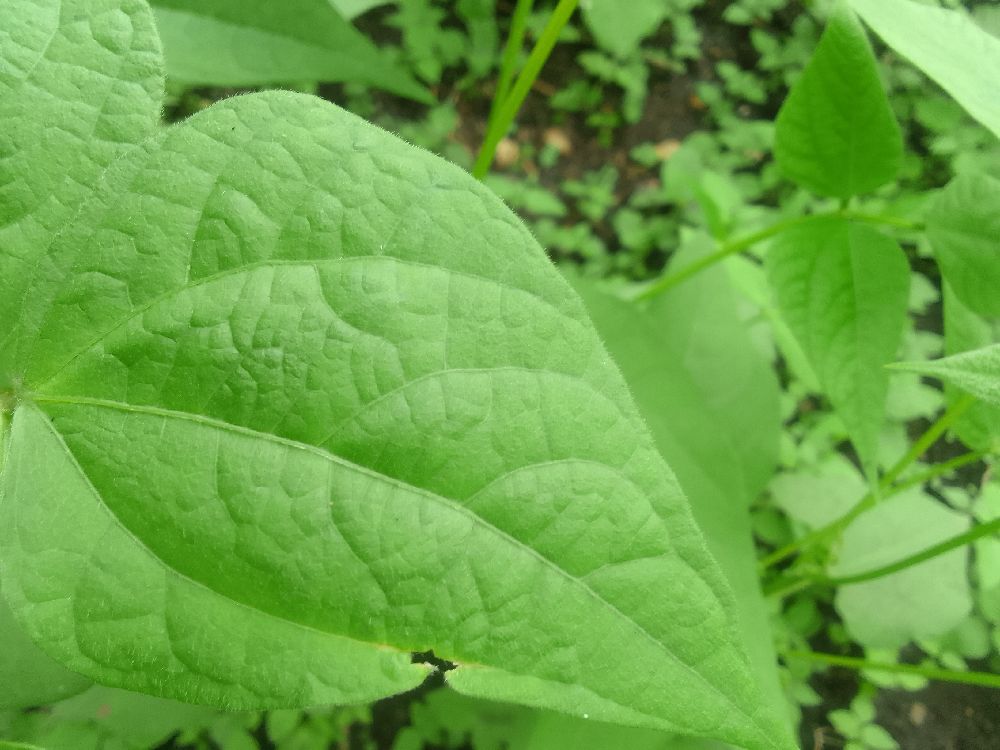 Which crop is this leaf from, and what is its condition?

common bean, healthy
